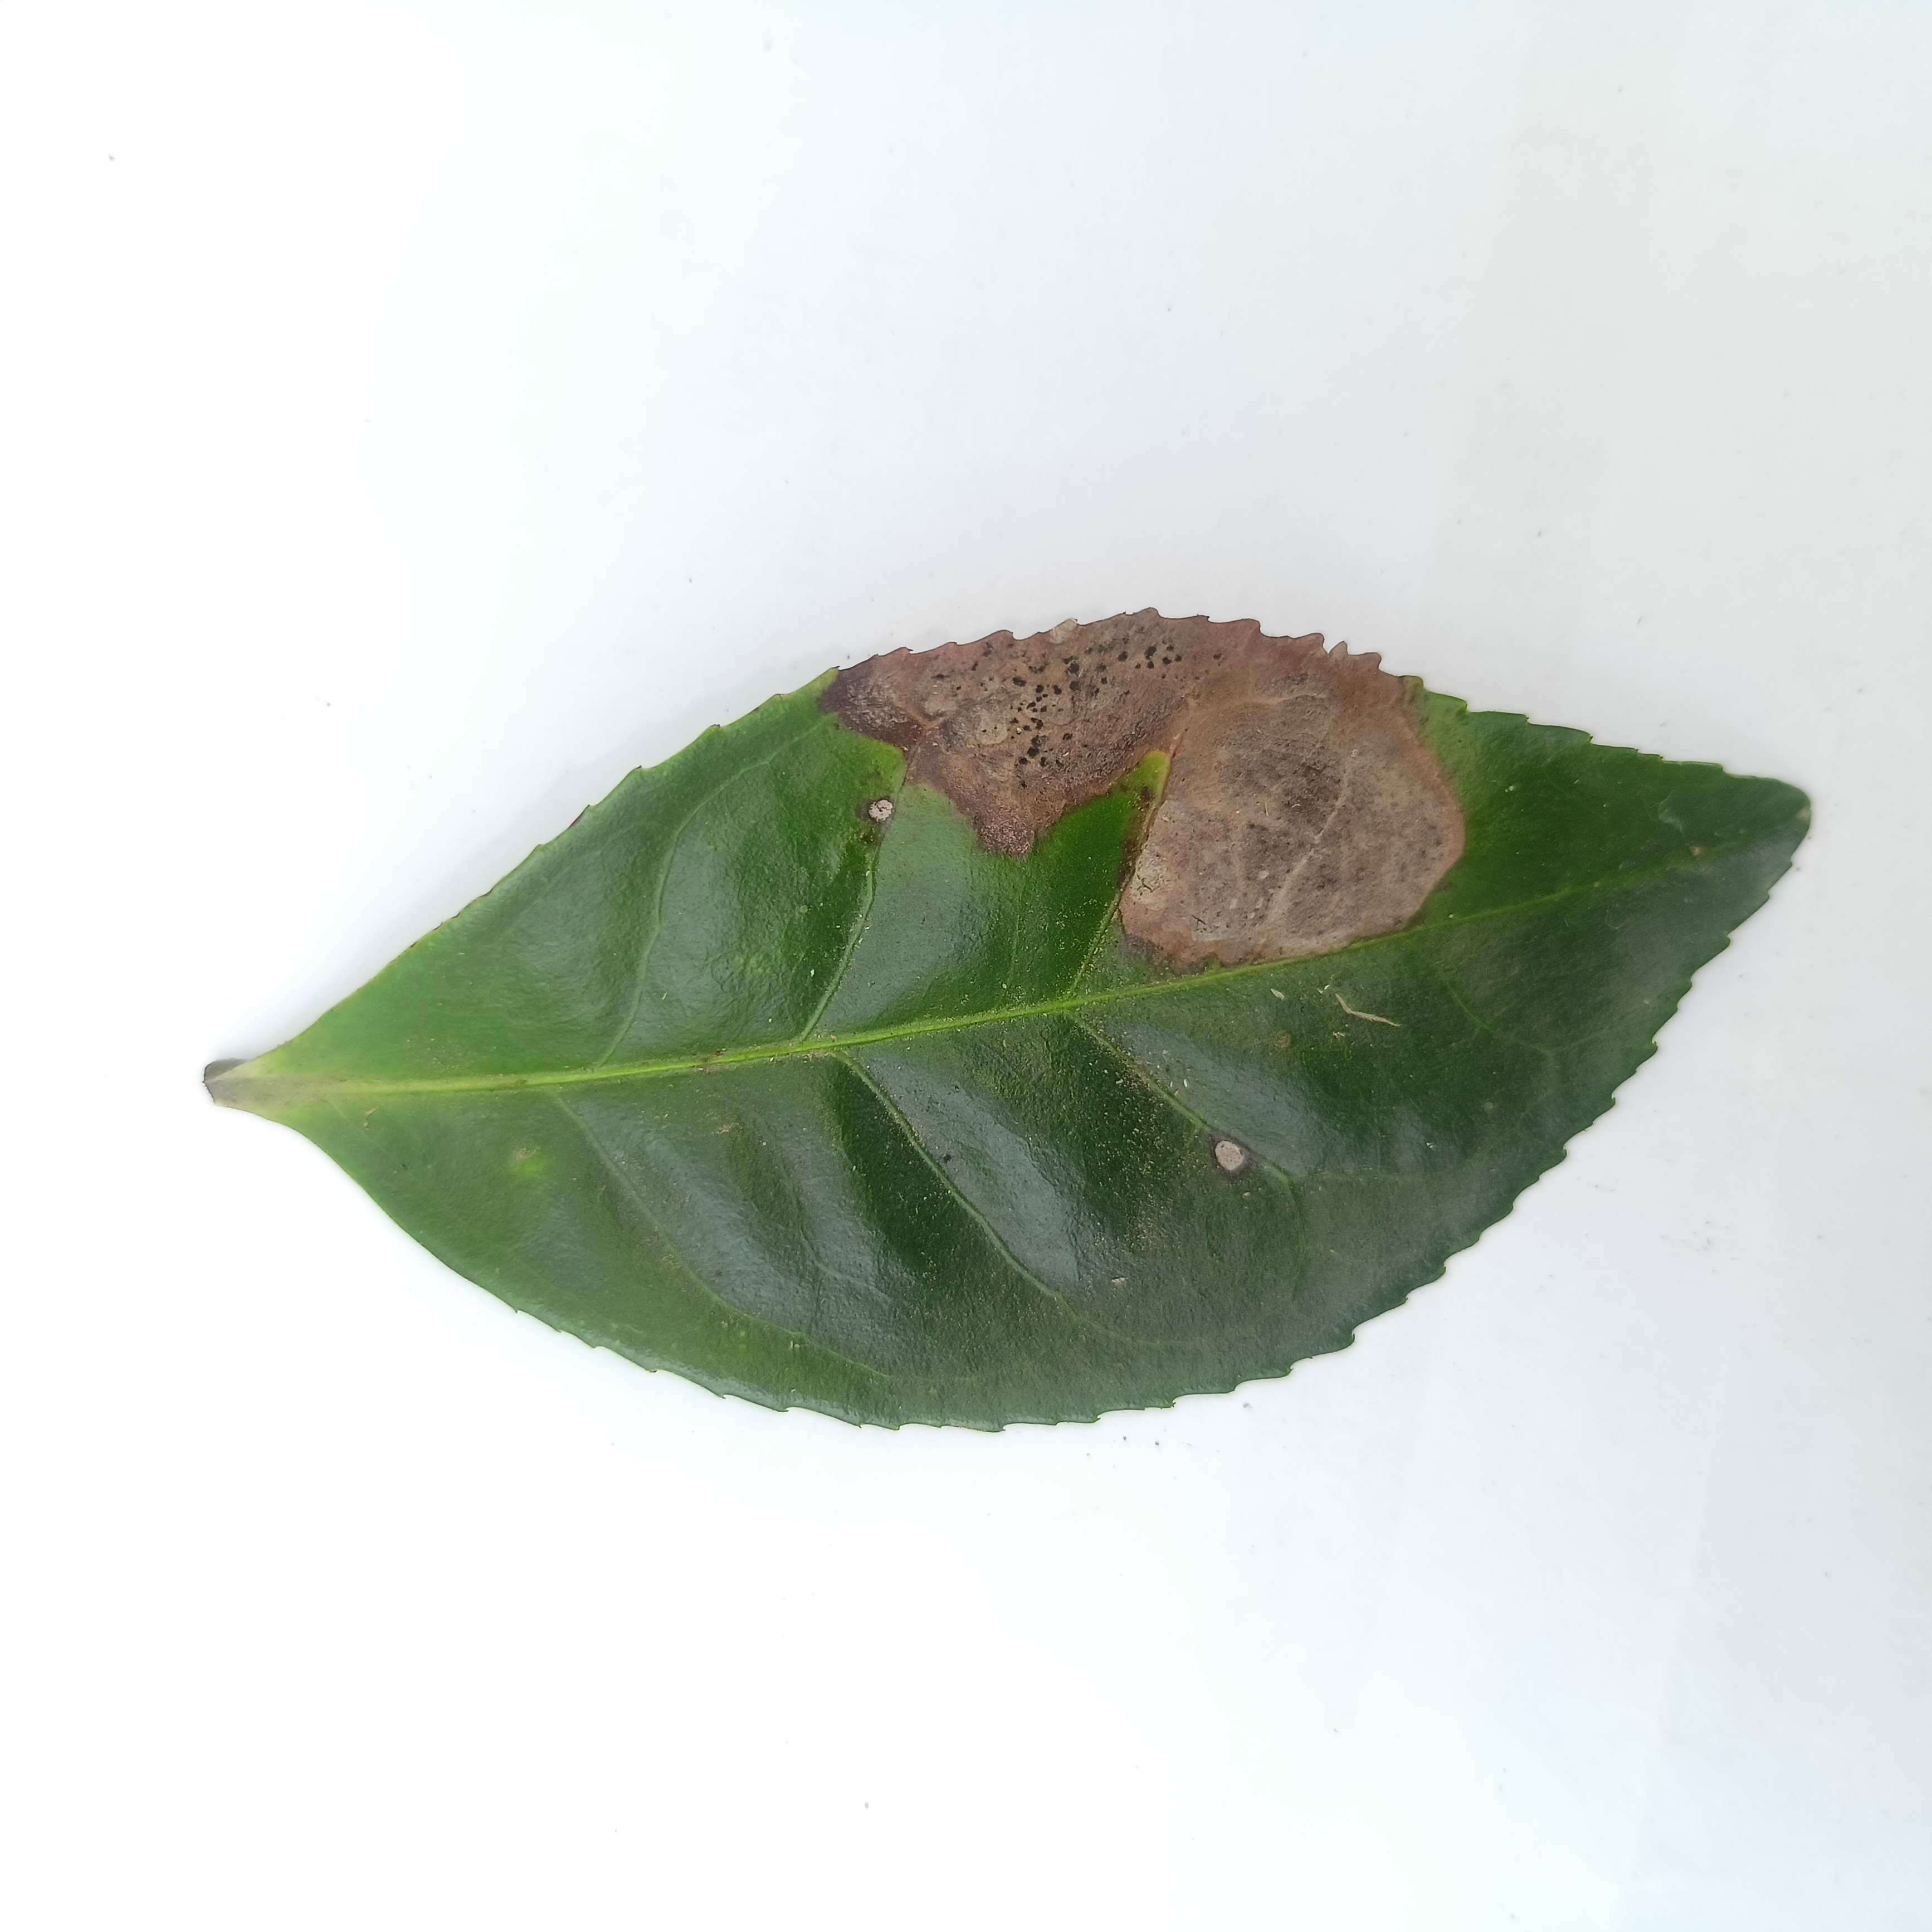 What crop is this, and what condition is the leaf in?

tea, brown blight
